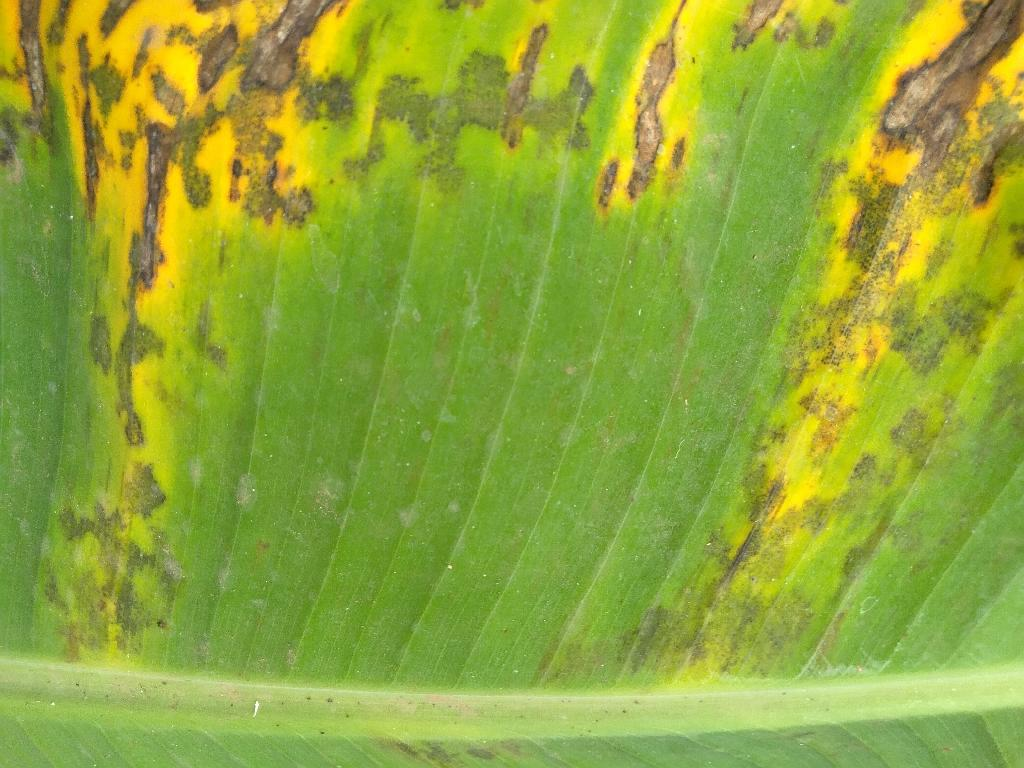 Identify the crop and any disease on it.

banana, black sigatoka
